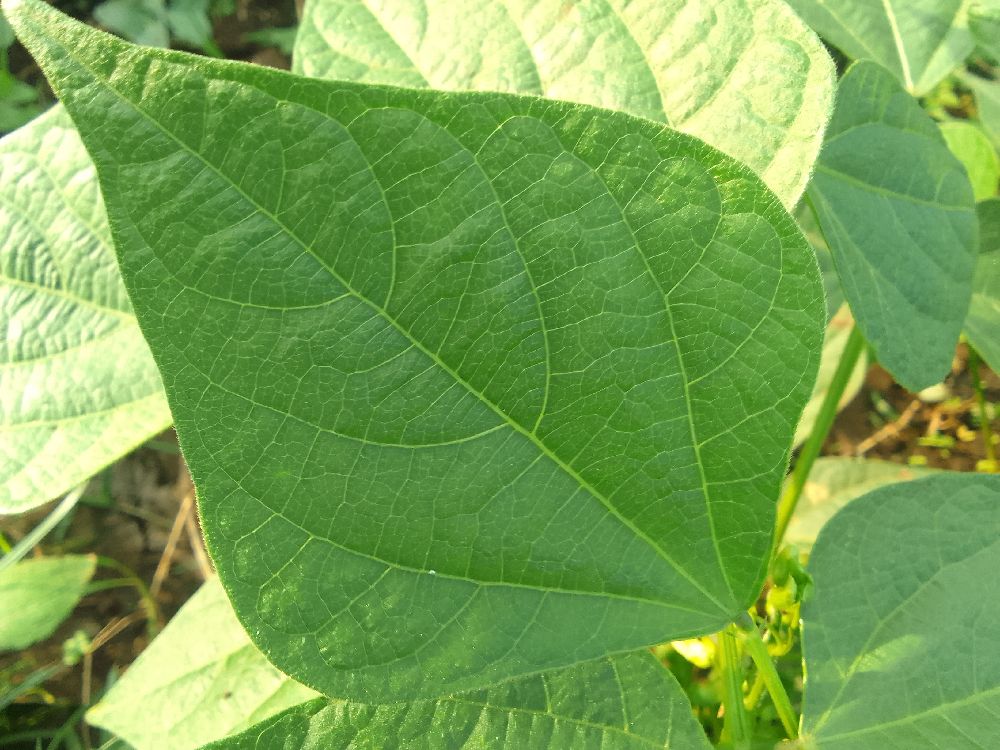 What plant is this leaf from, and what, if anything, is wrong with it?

common bean, healthy
